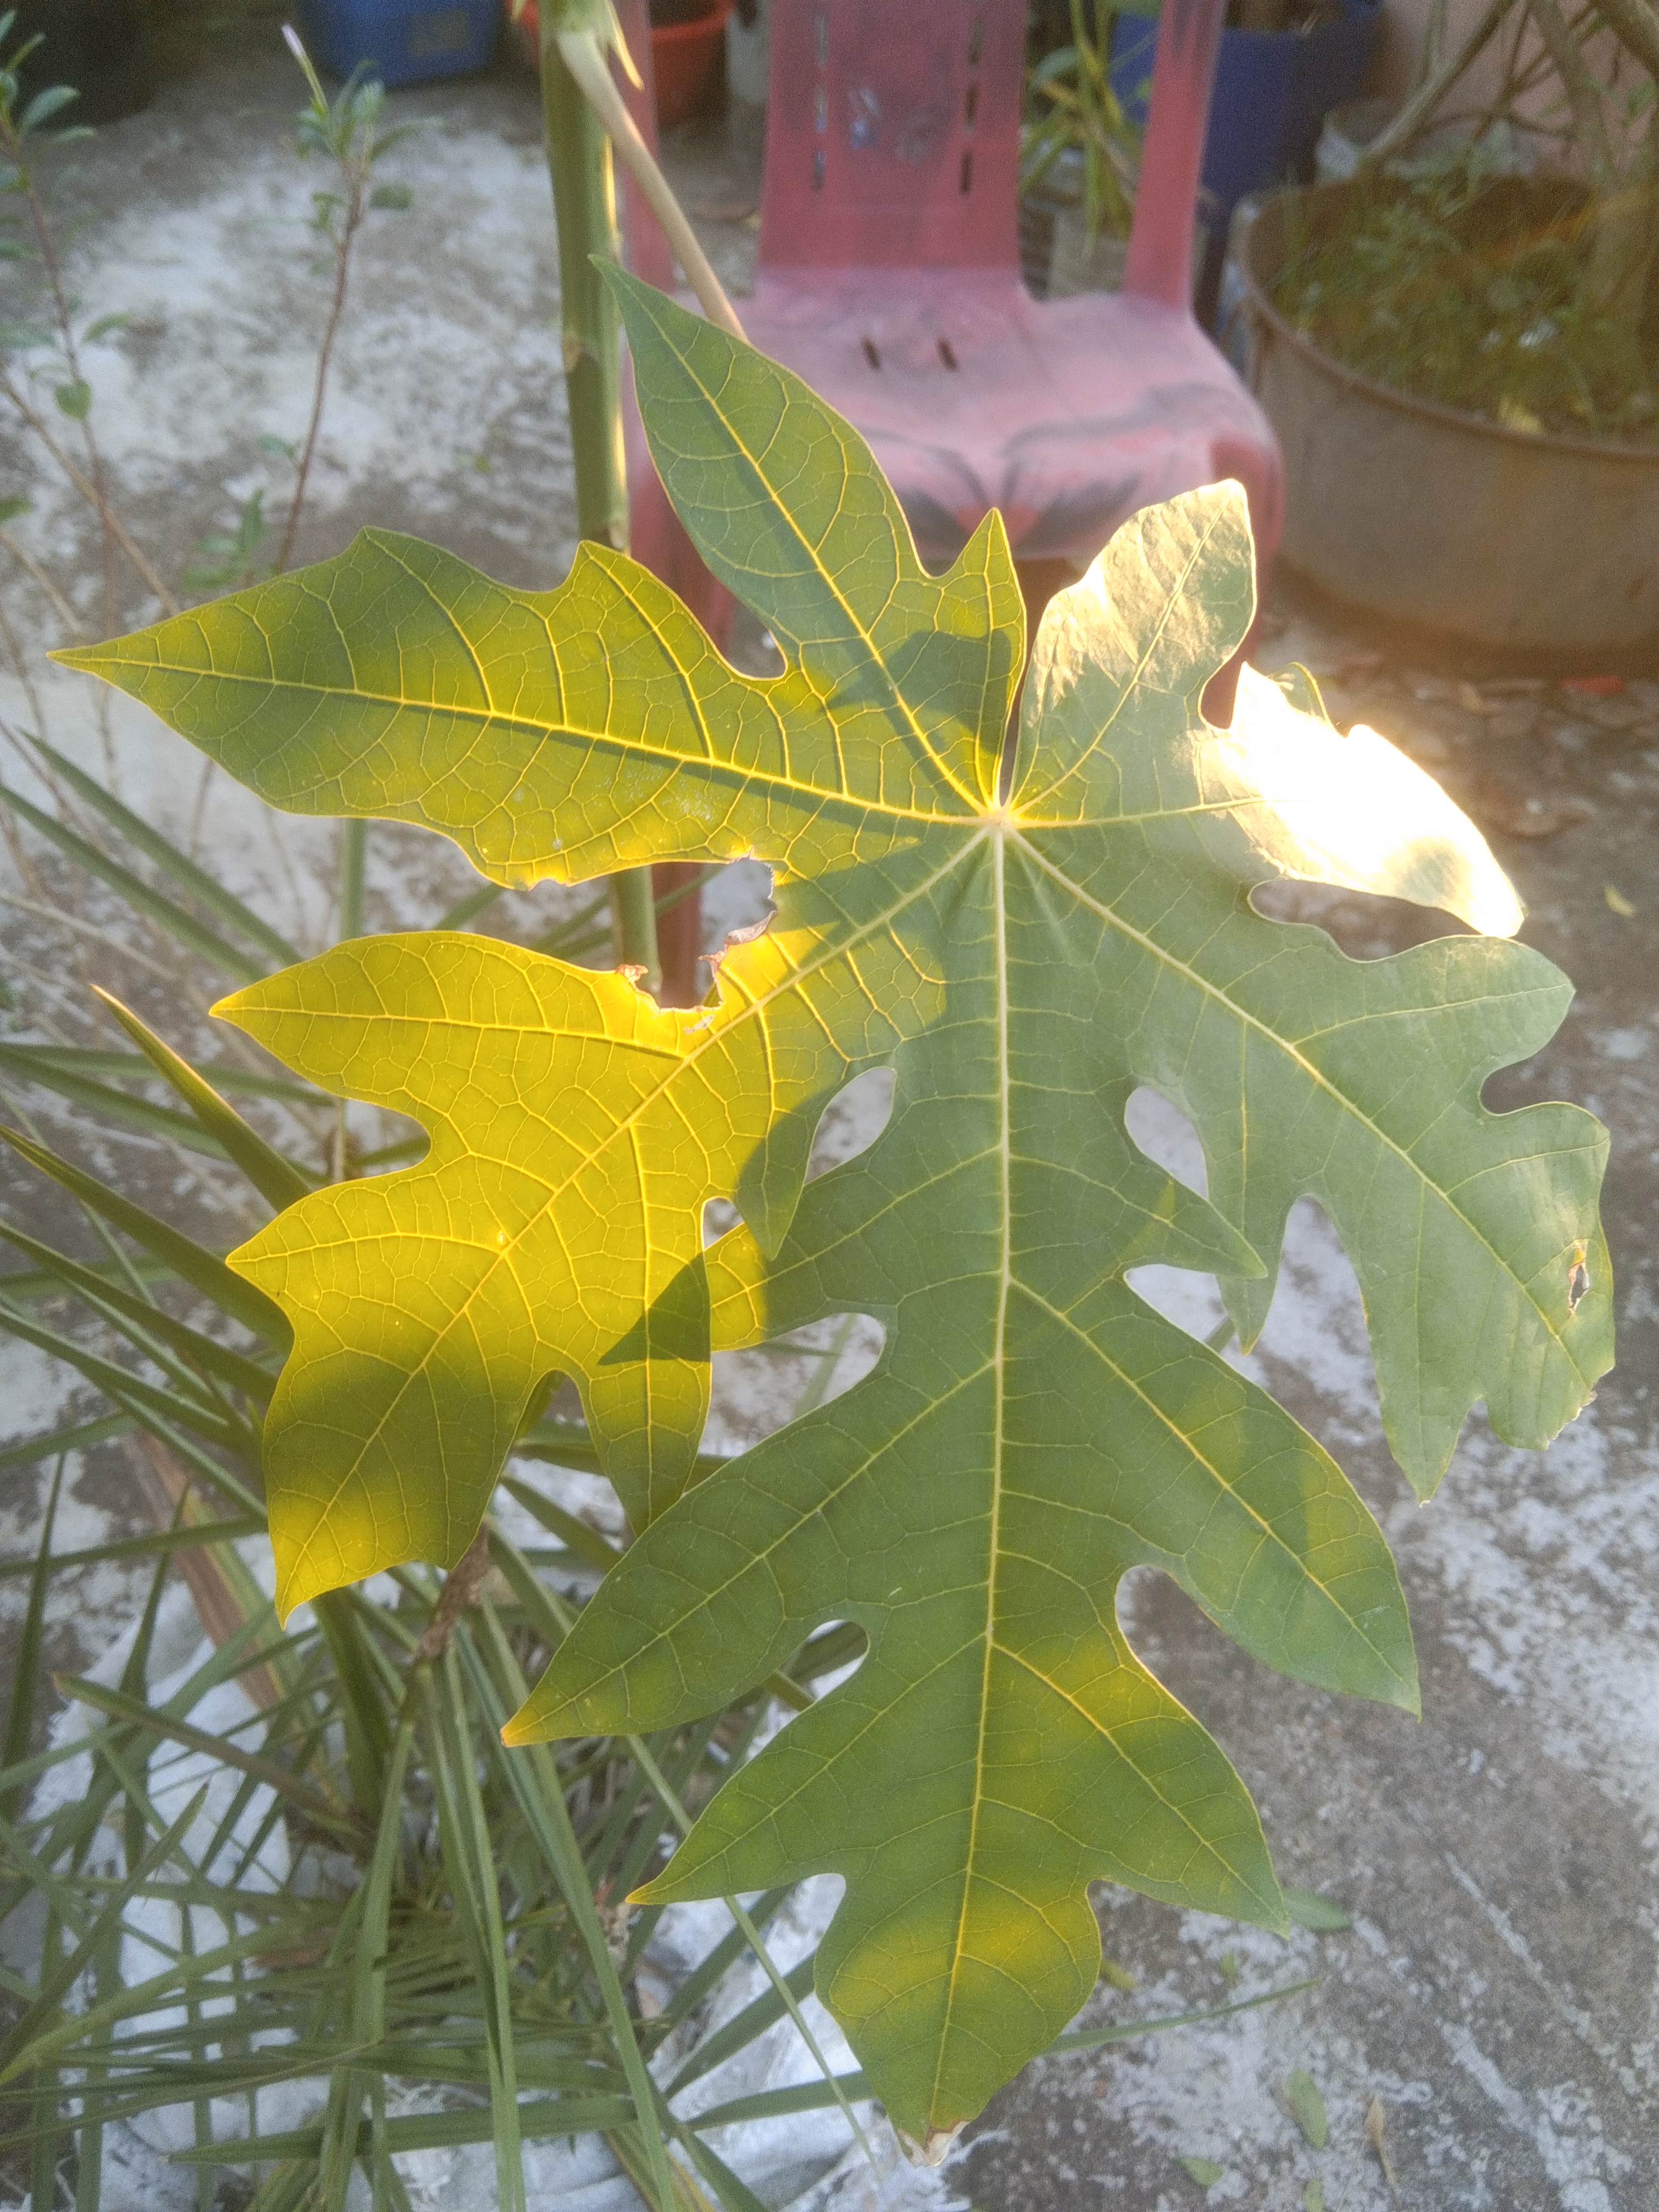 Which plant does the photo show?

papaya
